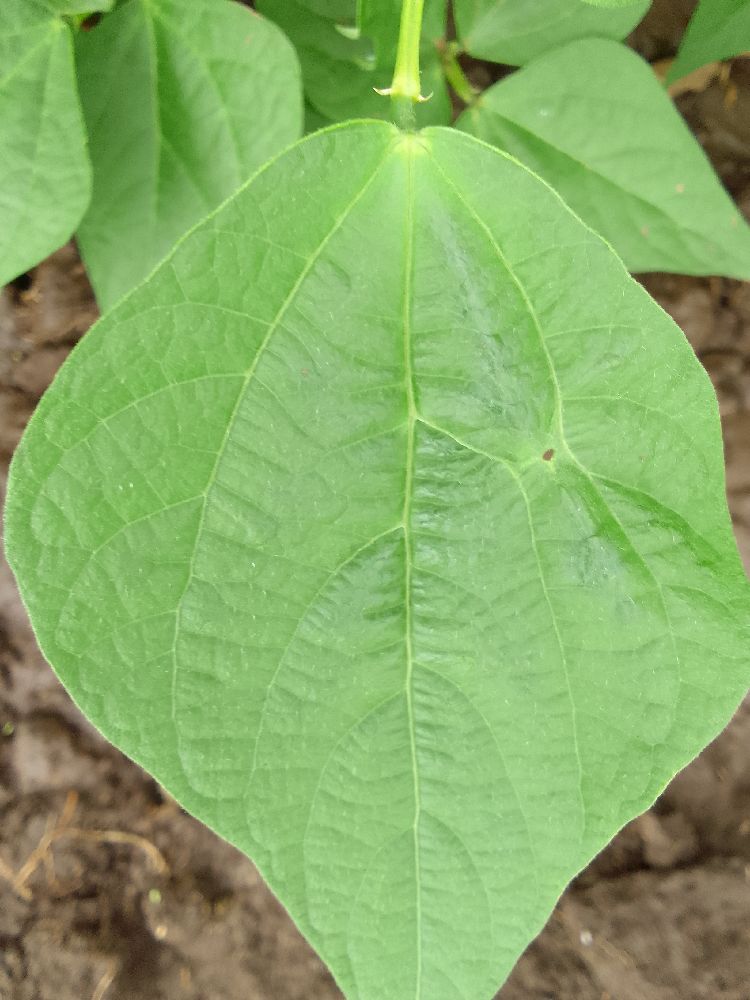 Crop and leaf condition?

common bean, healthy
